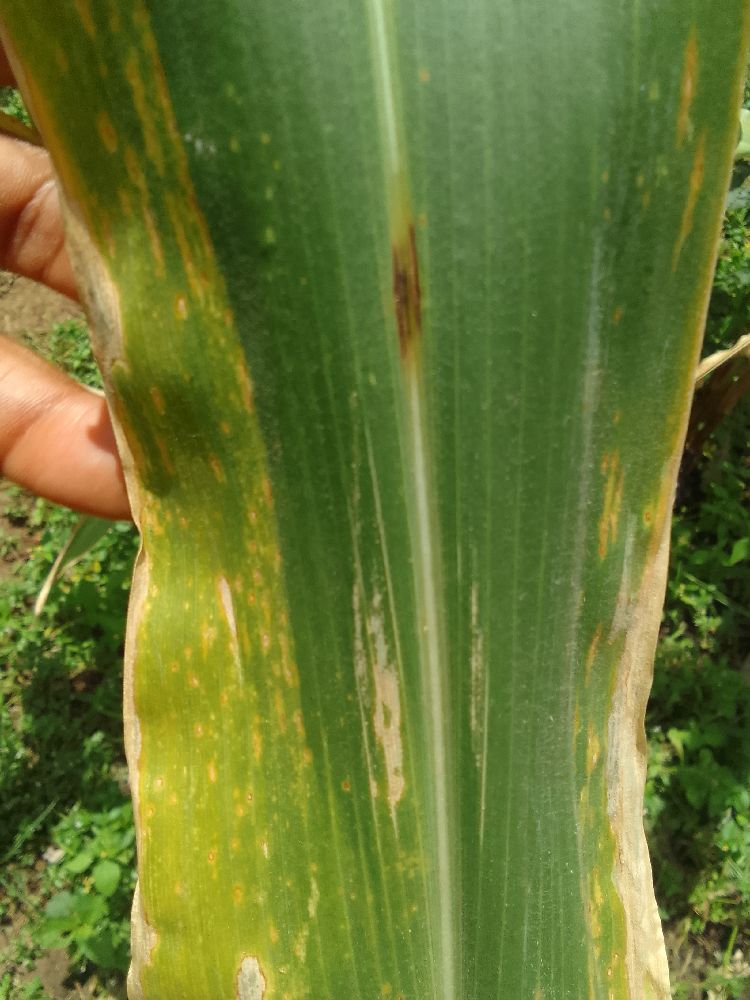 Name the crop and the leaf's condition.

maize, maize lethal necrosis
